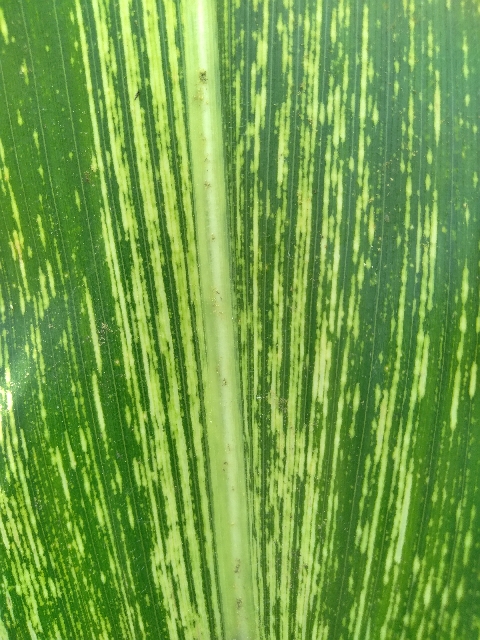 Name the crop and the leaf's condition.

maize, maize streak virus
